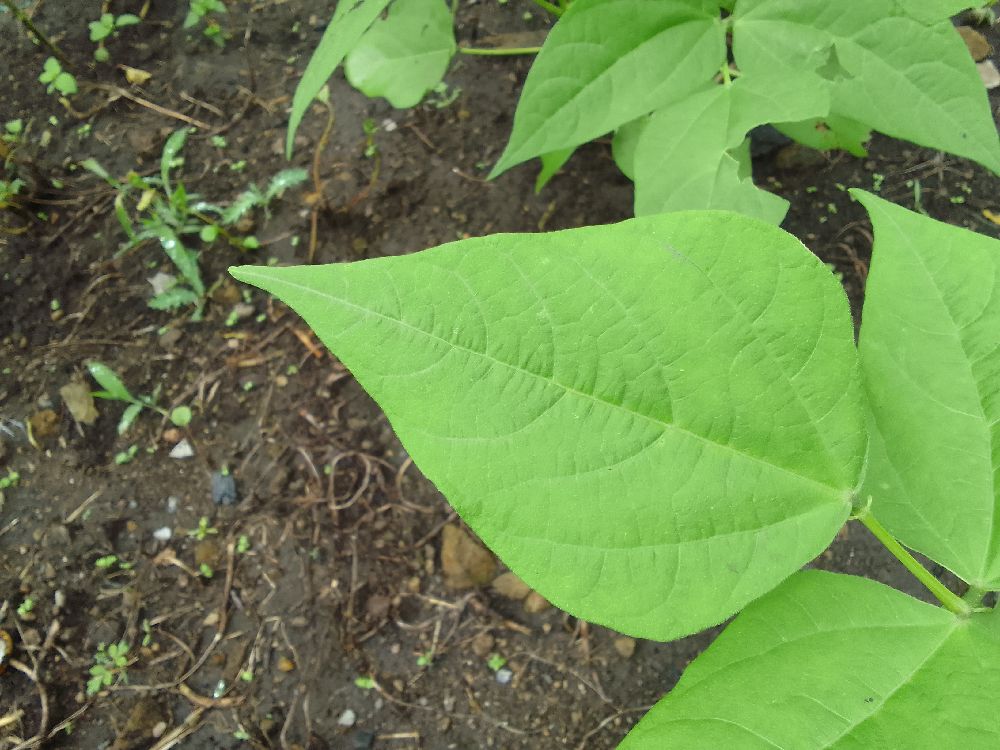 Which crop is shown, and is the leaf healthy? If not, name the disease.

common bean, healthy
